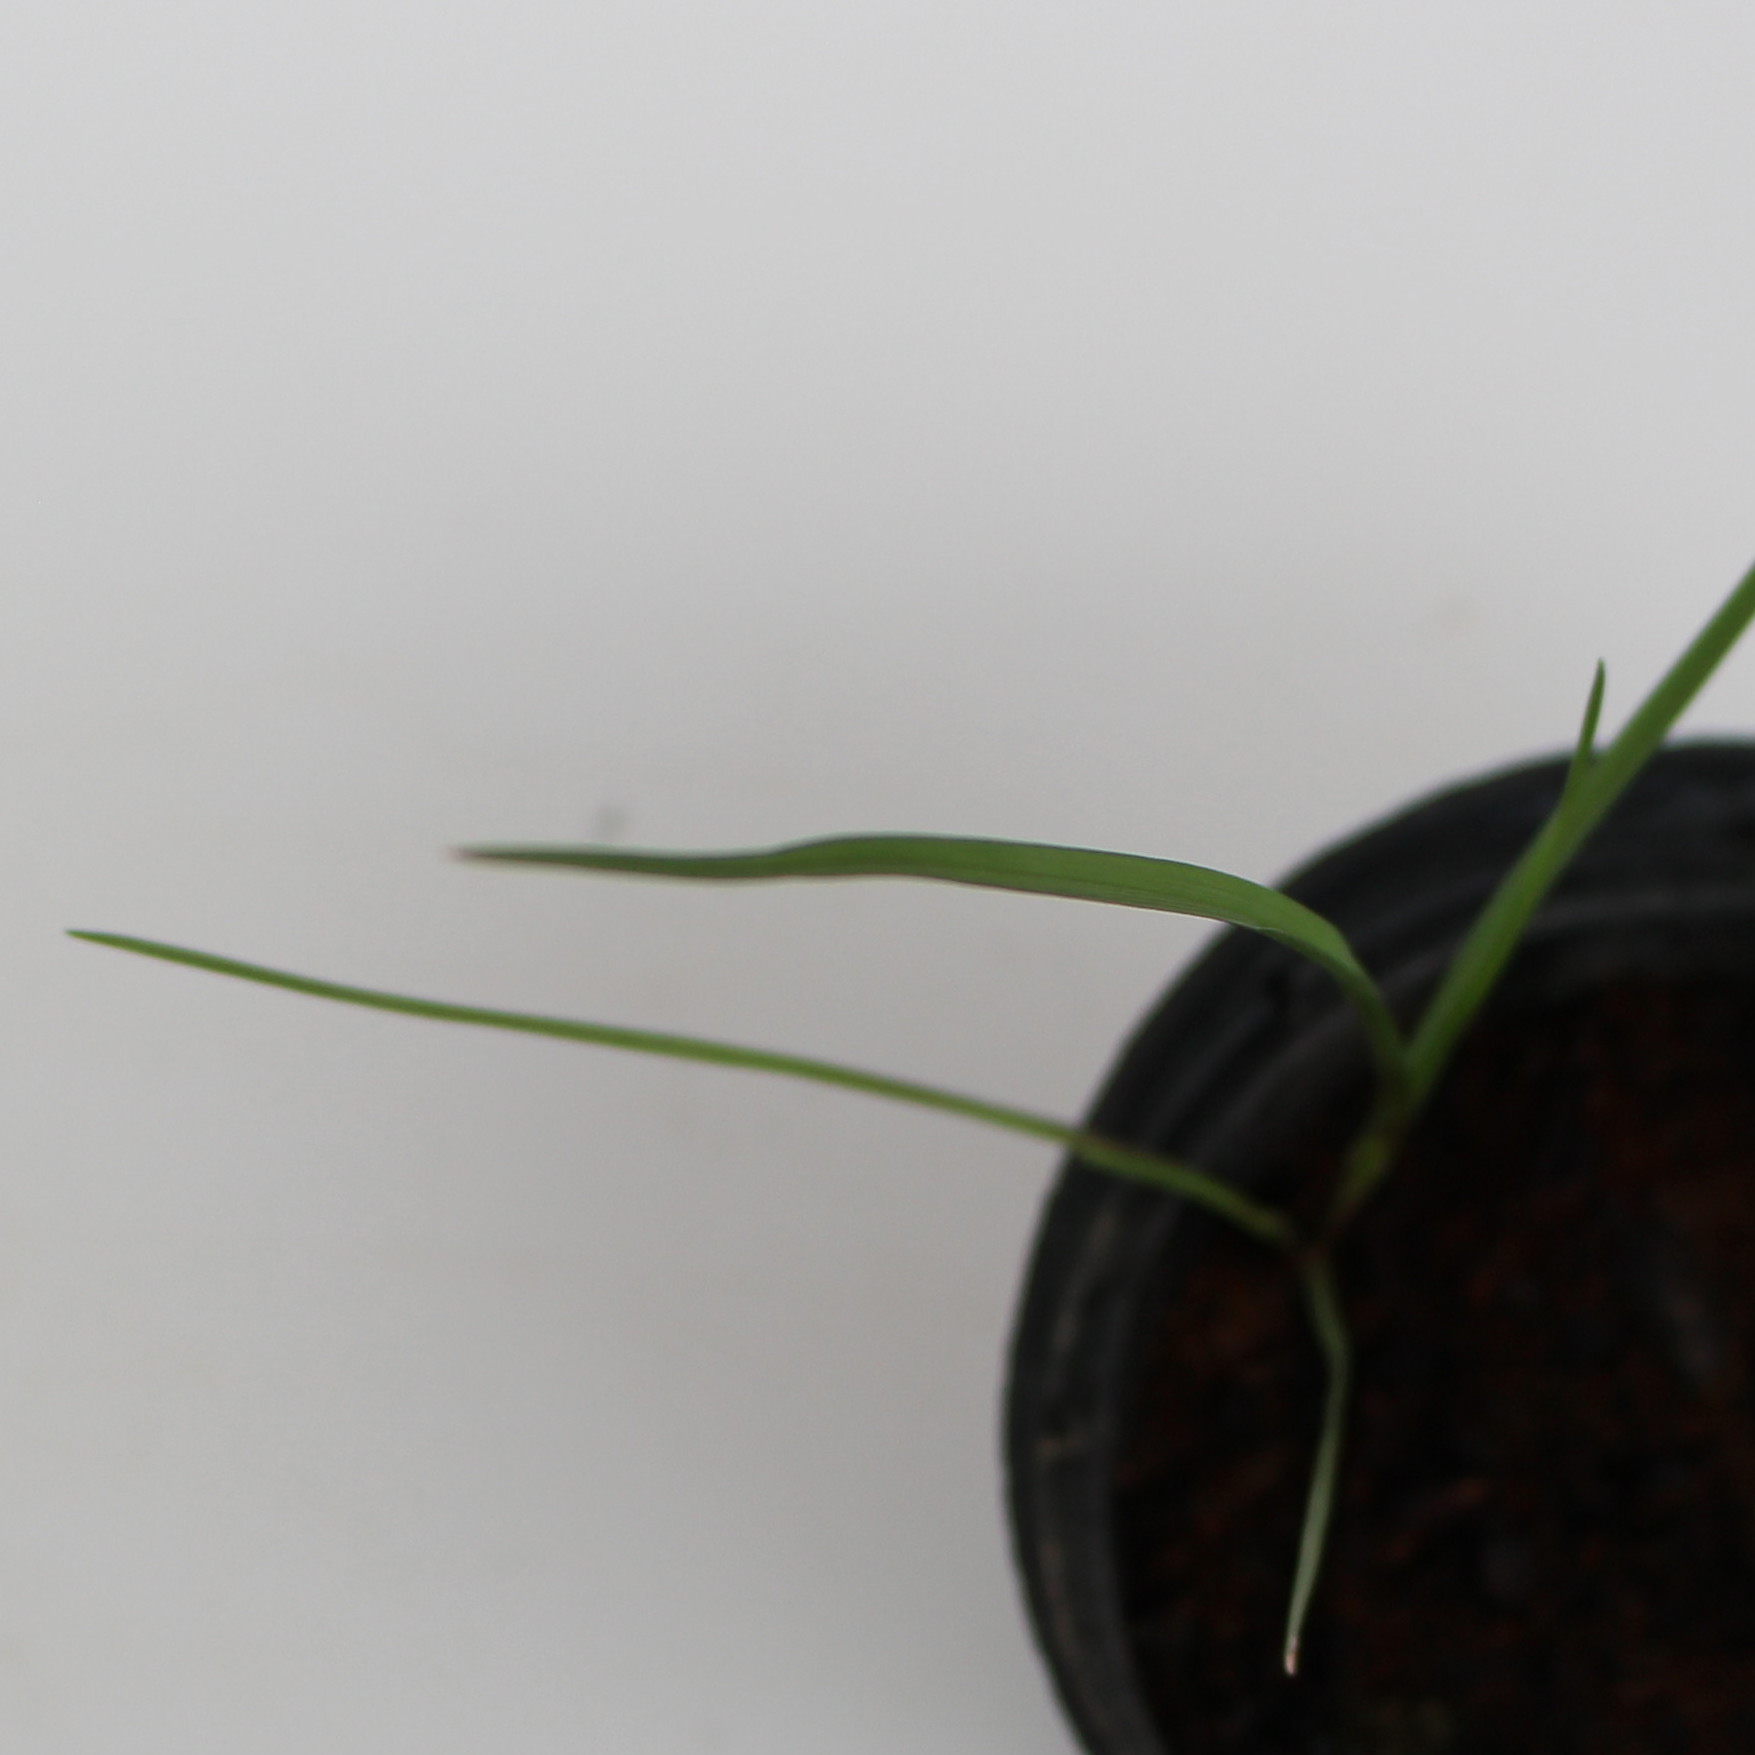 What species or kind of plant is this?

Lolium multiflorum
